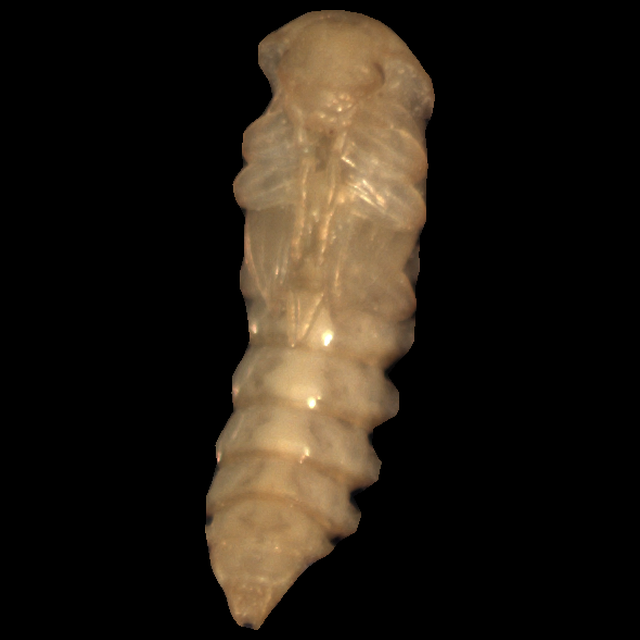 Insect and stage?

mealworm pupa
